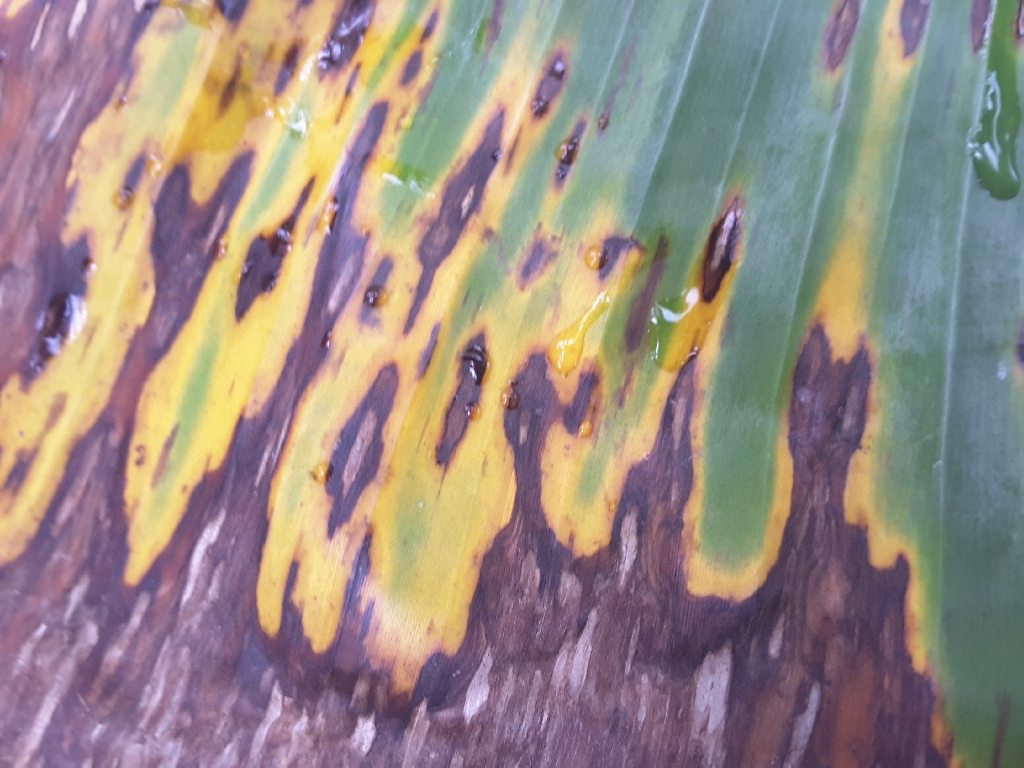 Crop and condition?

banana, black sigatoka
